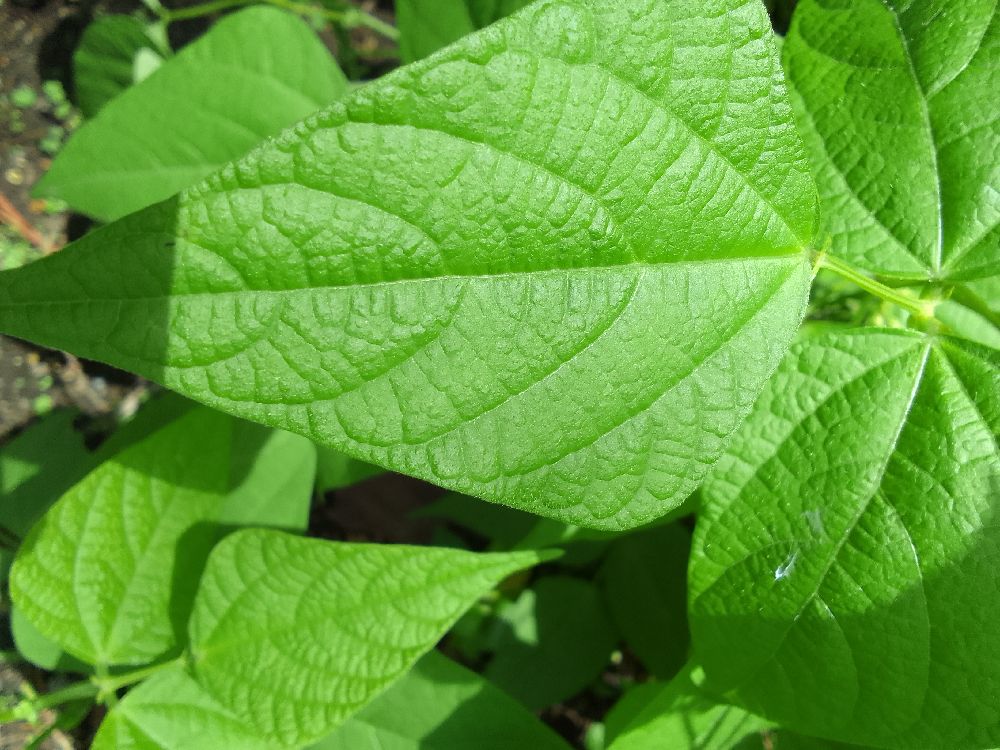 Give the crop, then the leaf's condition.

common bean, healthy
